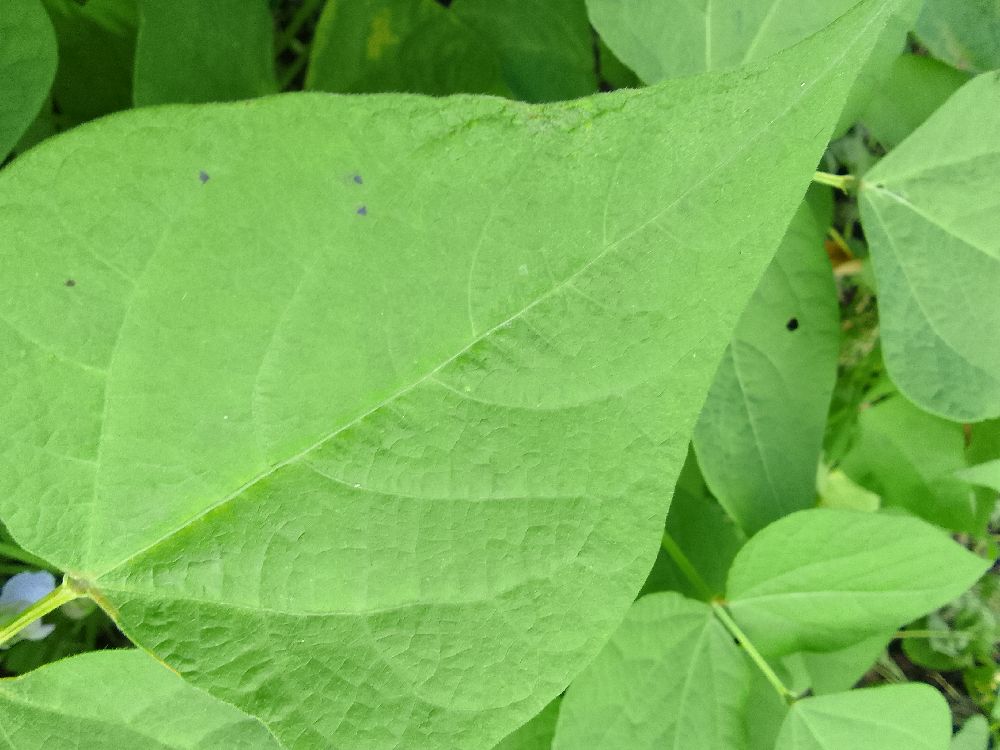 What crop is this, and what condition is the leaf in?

common bean, healthy
